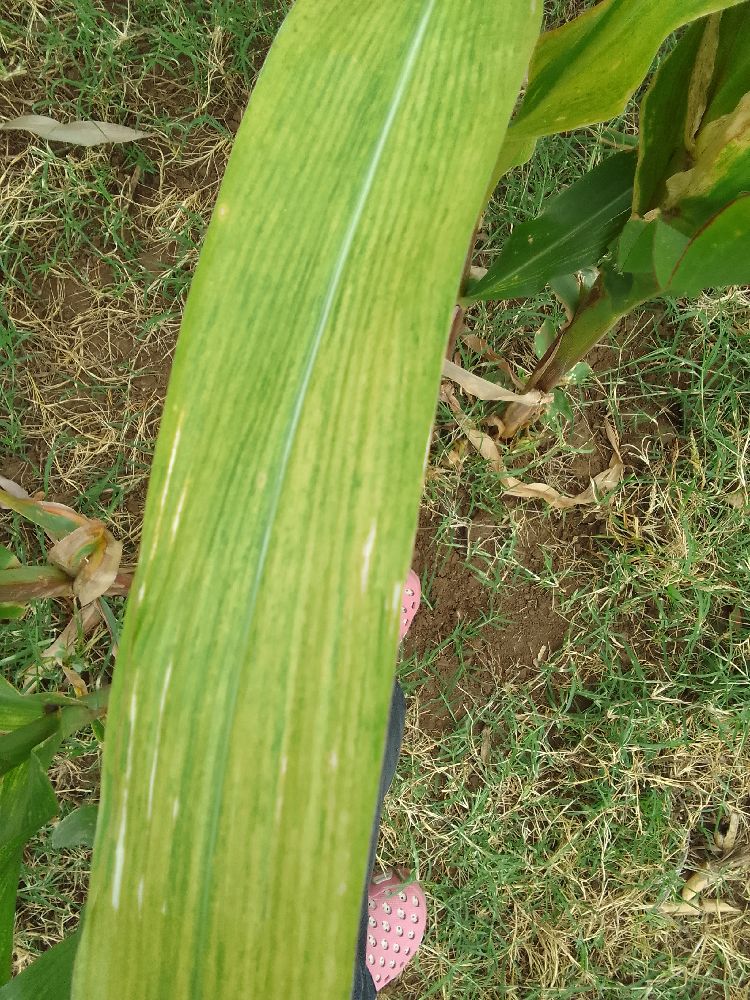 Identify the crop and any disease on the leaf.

maize, maize lethal necrosis
